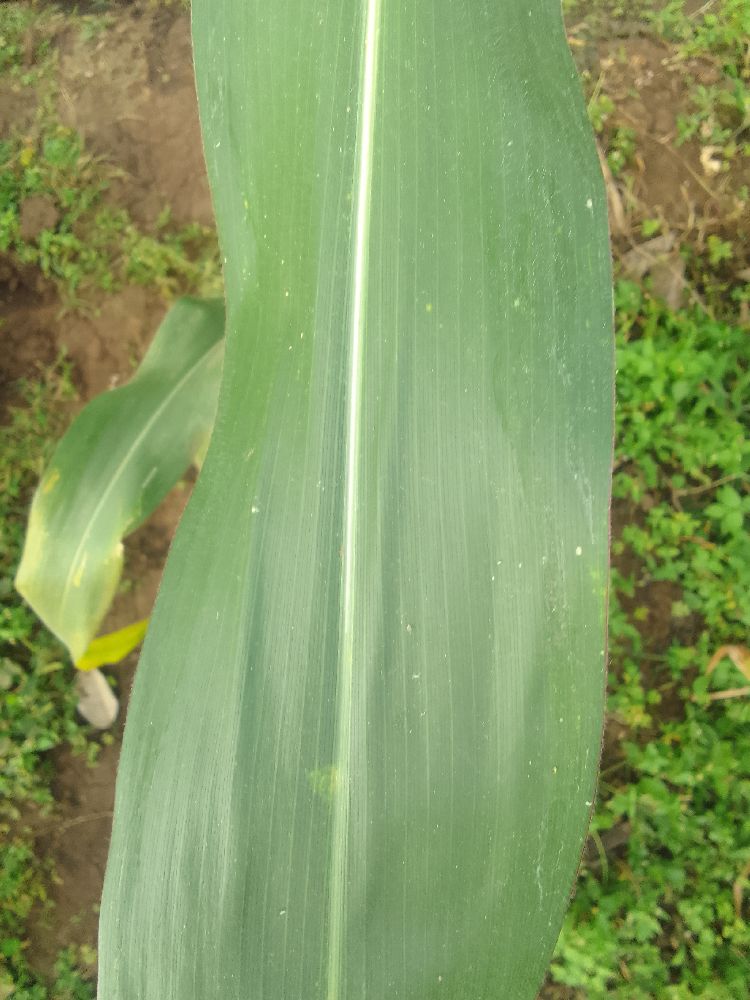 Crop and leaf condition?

maize, healthy
